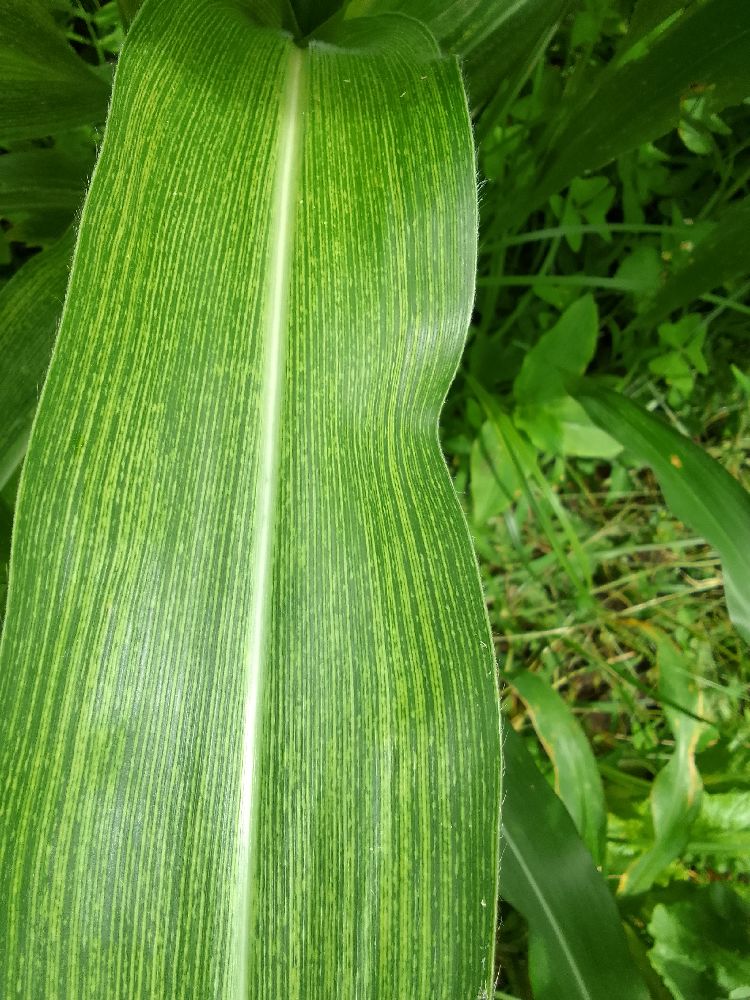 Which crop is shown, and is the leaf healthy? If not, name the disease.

maize, maize streak virus
